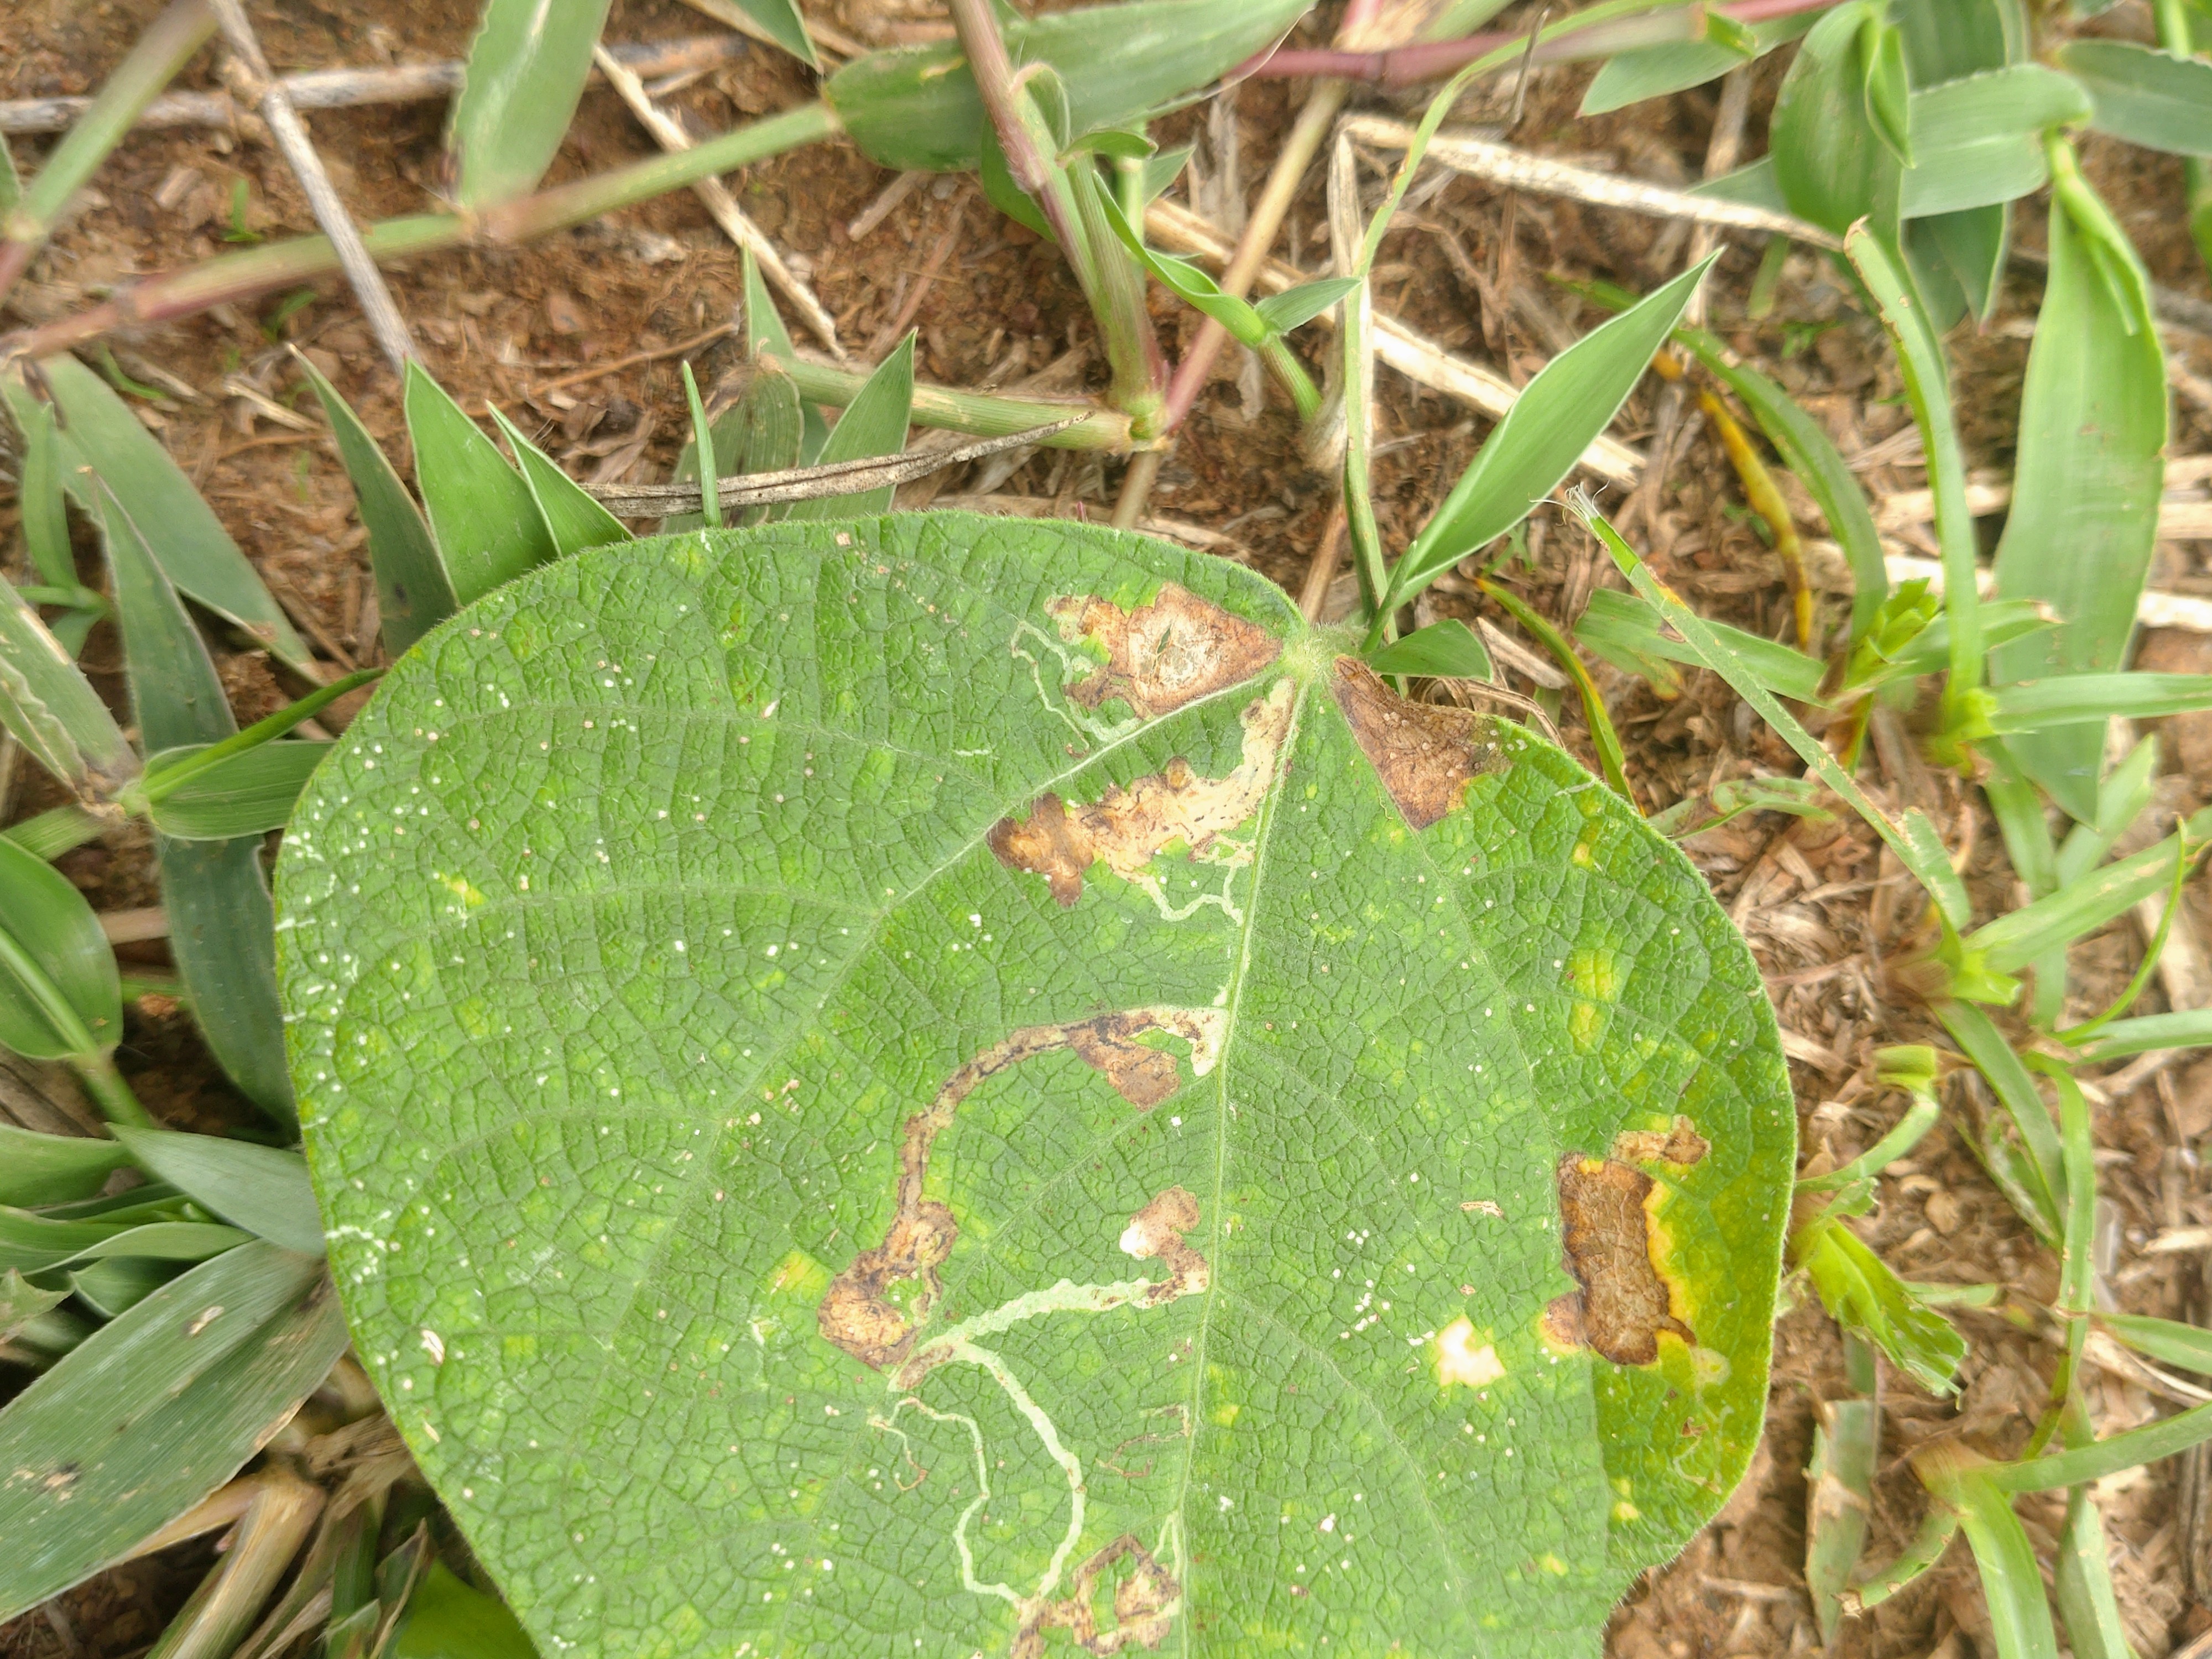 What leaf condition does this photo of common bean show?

anthracnose
